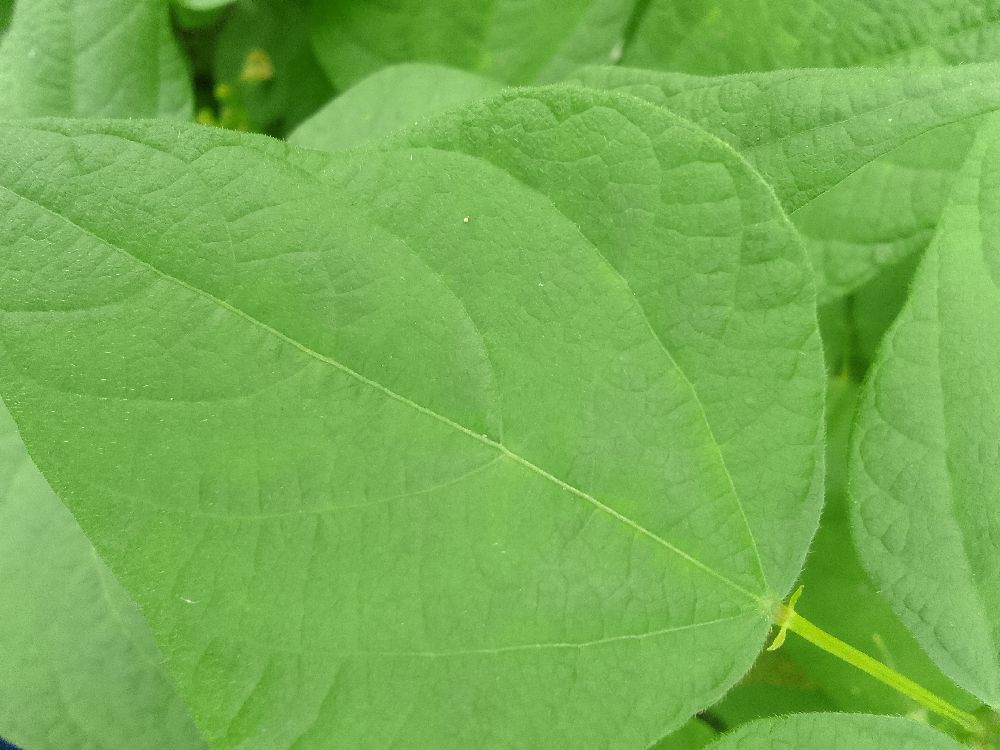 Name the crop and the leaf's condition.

common bean, healthy
